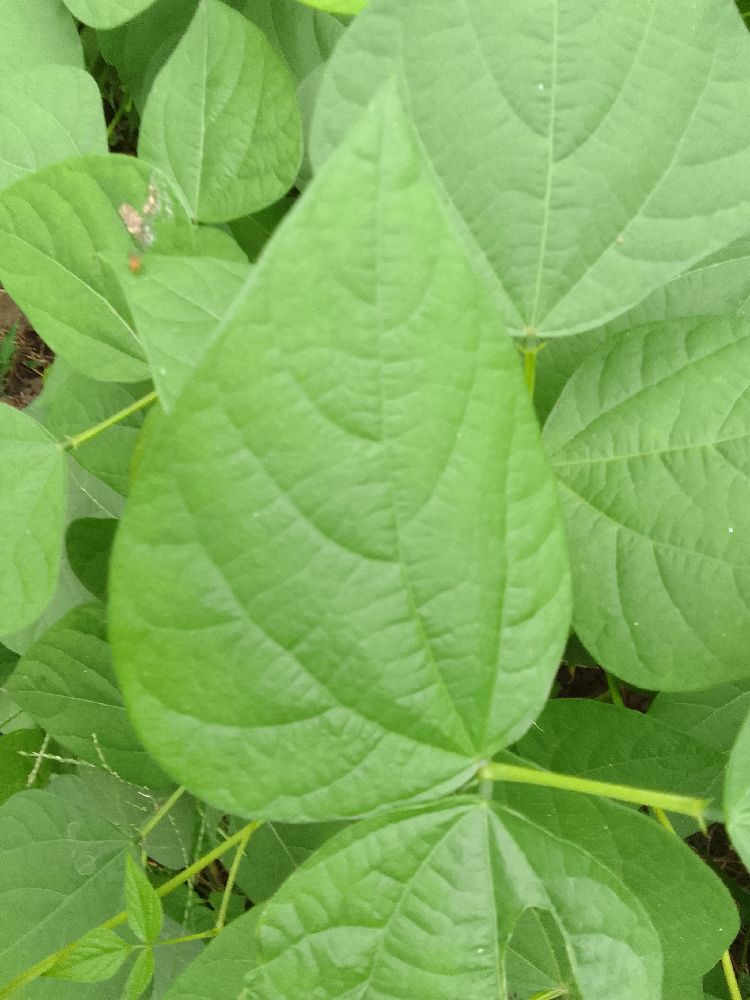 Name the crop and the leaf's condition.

common bean, healthy
